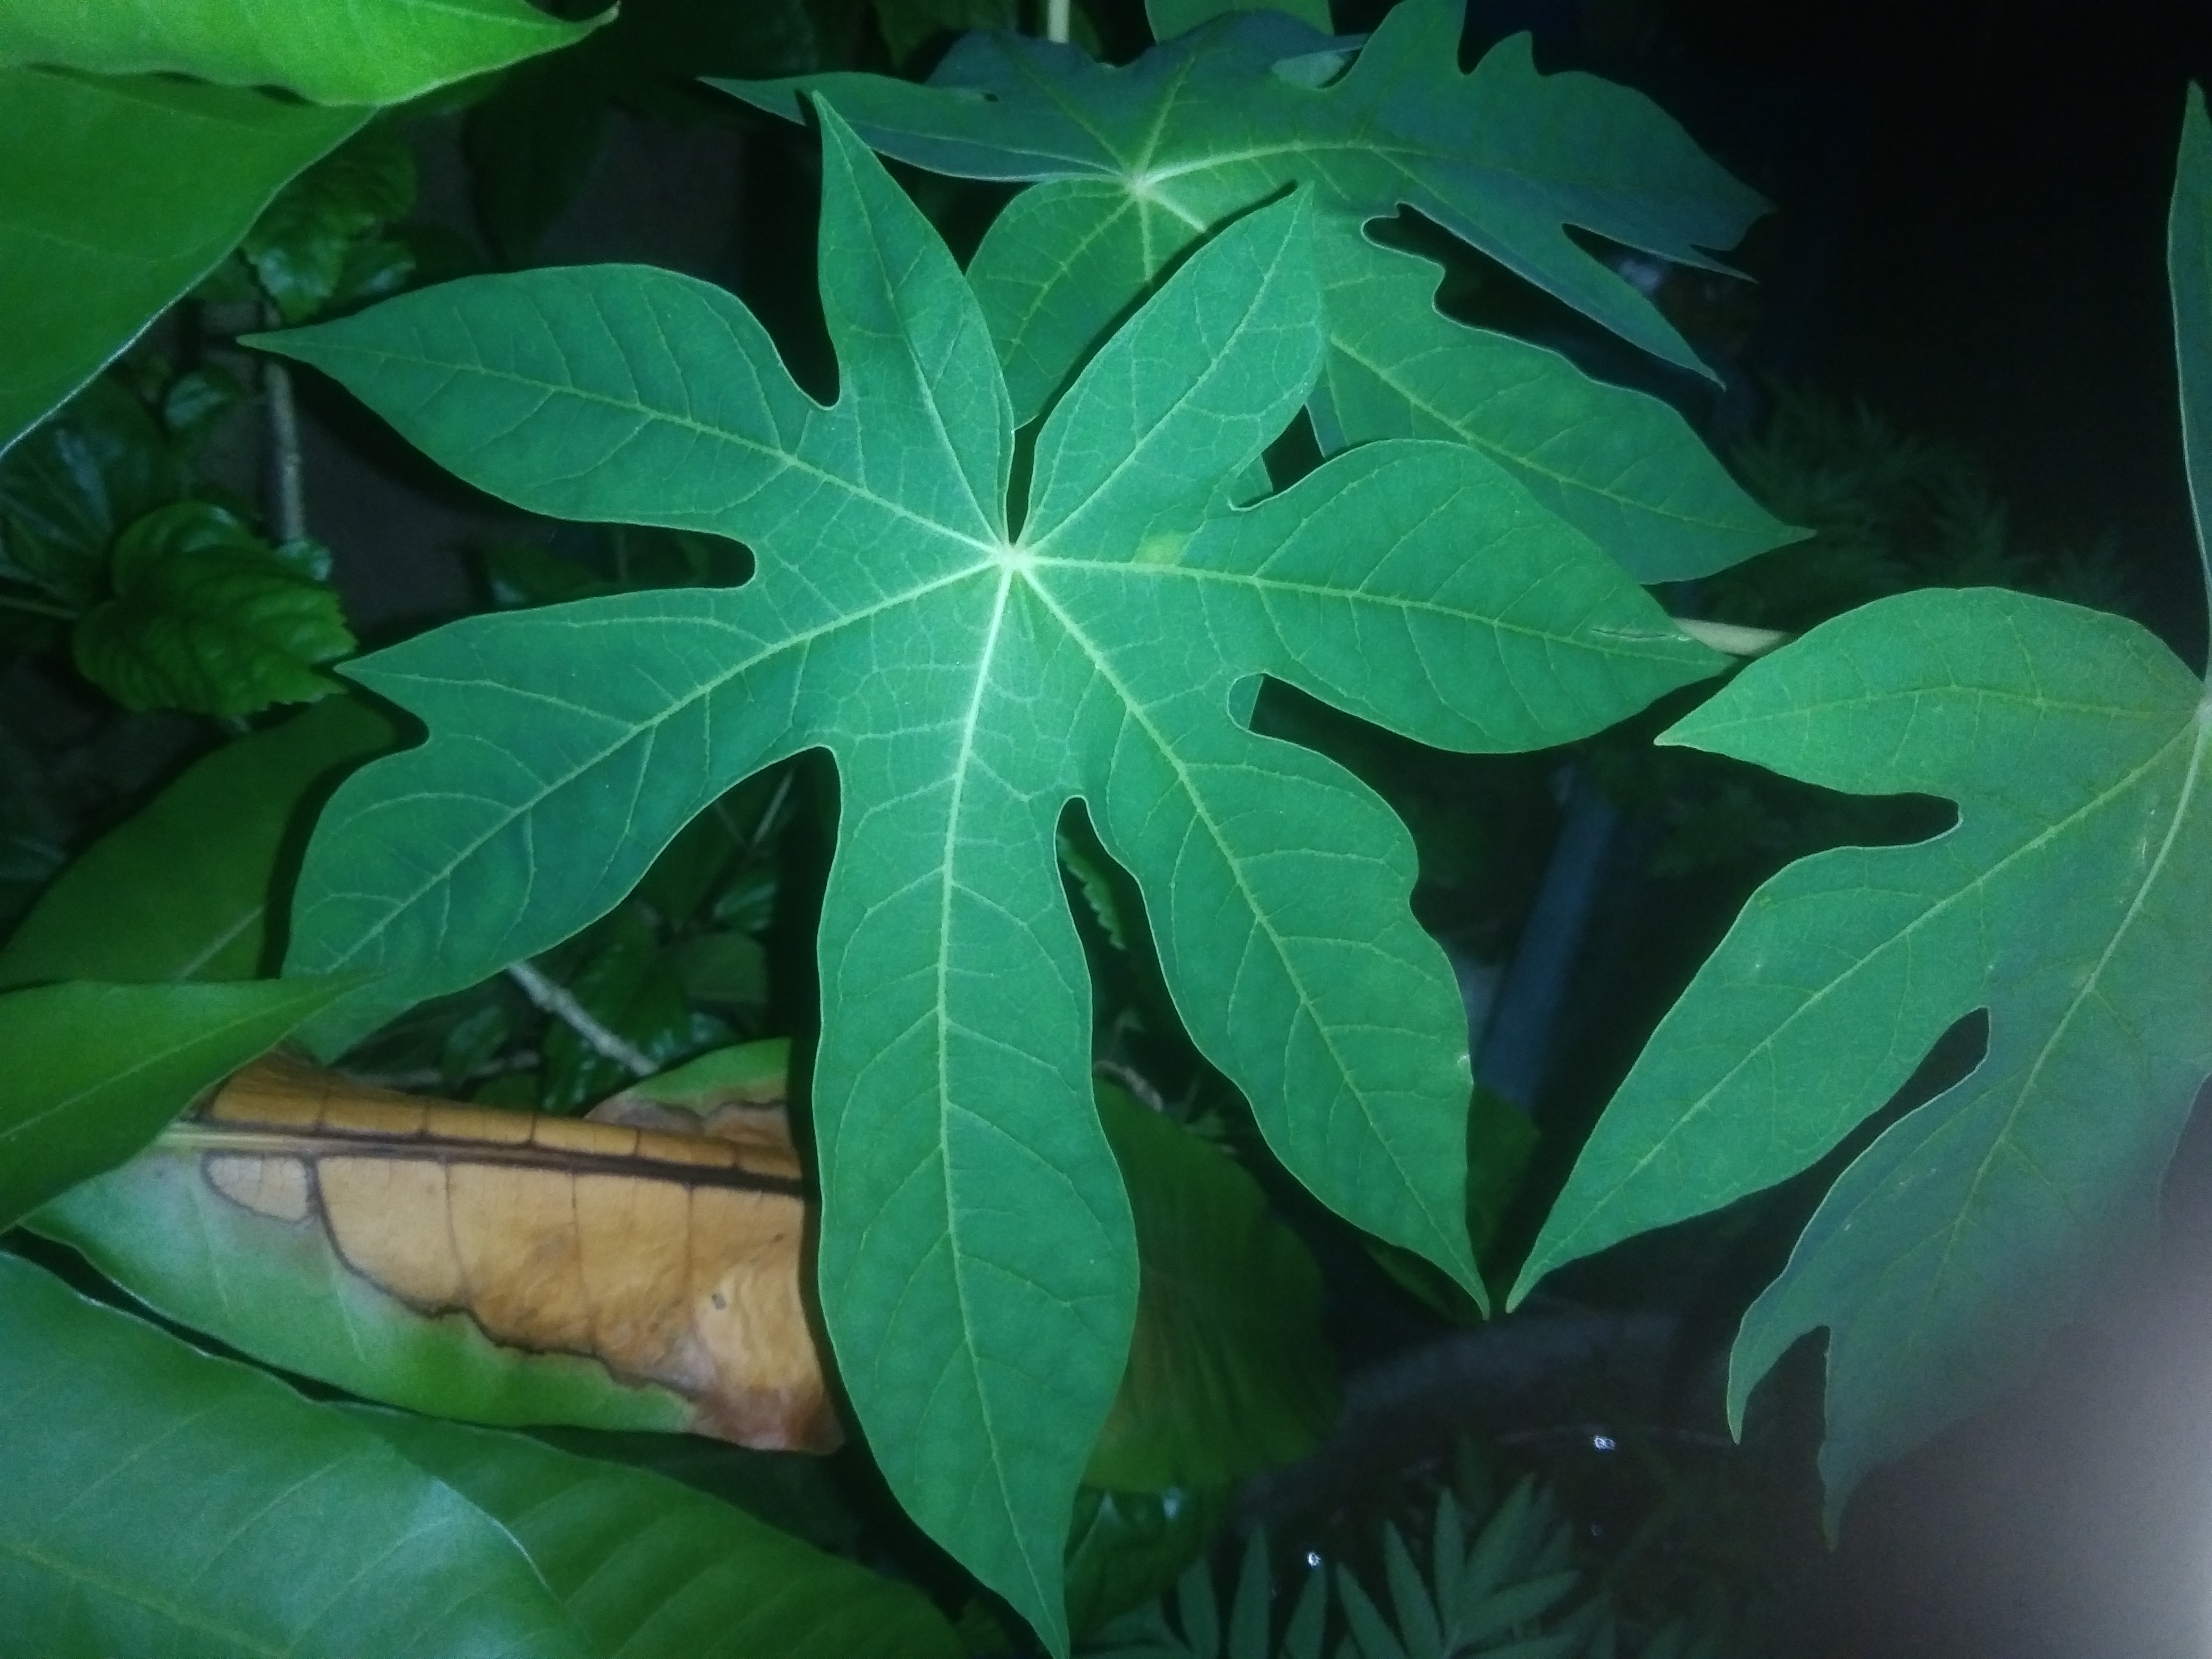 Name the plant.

papaya
